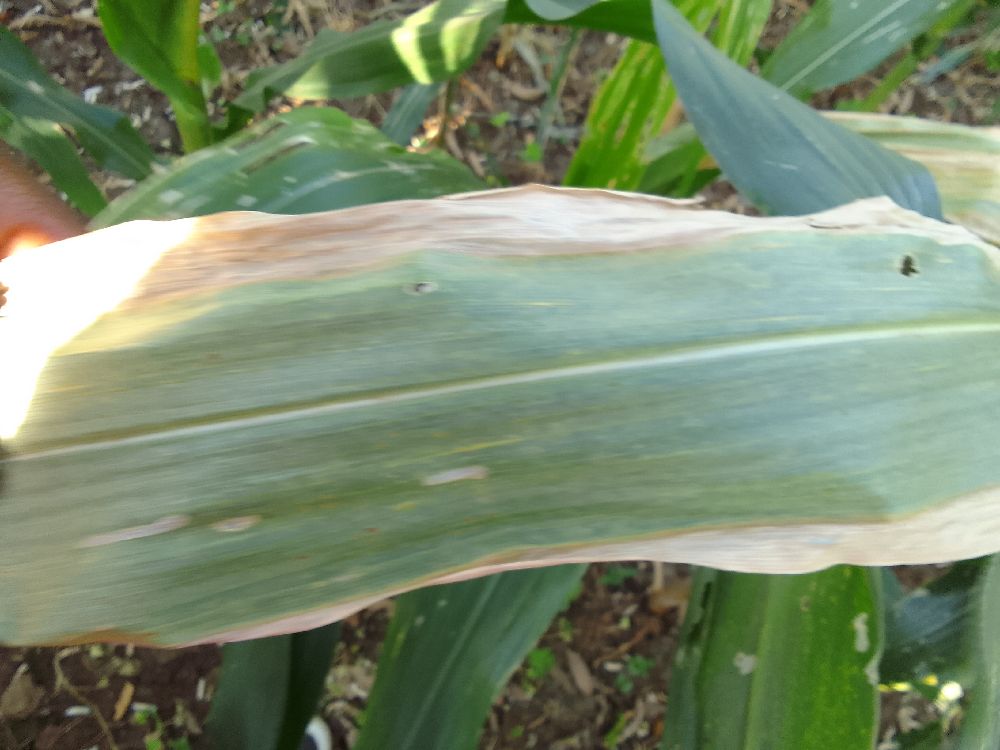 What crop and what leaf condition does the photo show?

maize, maize lethal necrosis
